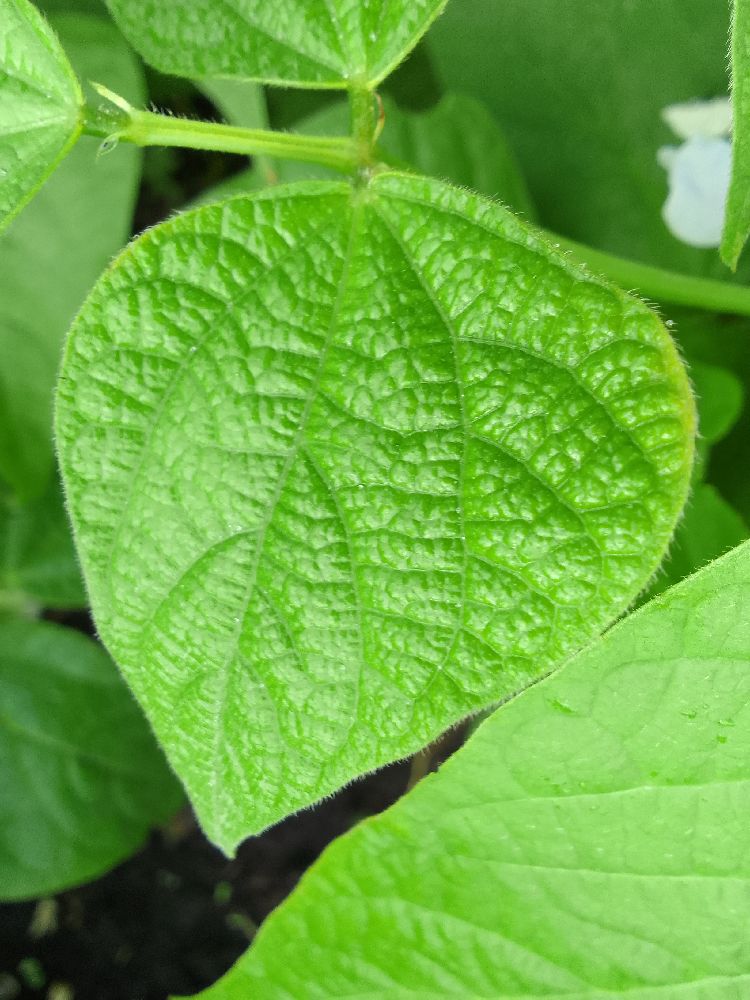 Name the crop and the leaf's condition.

common bean, healthy
